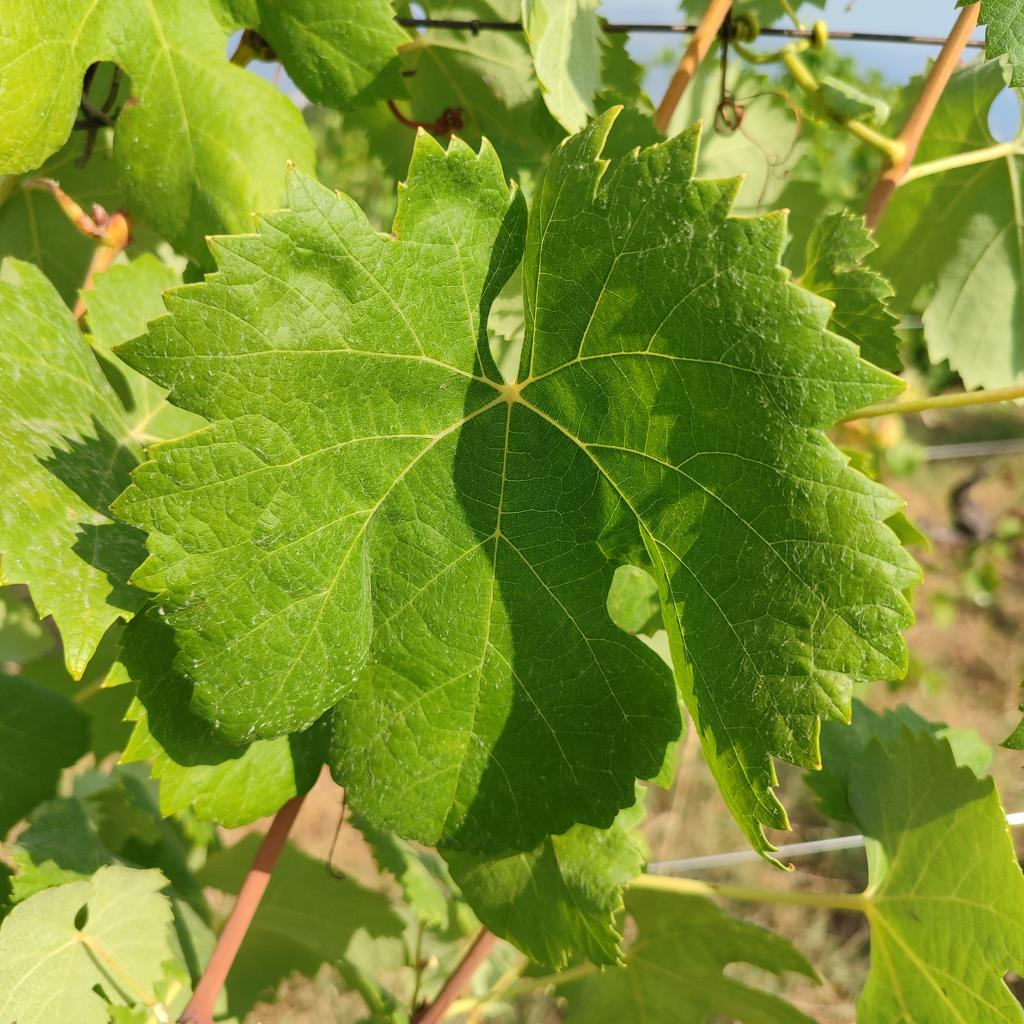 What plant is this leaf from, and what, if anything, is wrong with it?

grapevine, healthy
